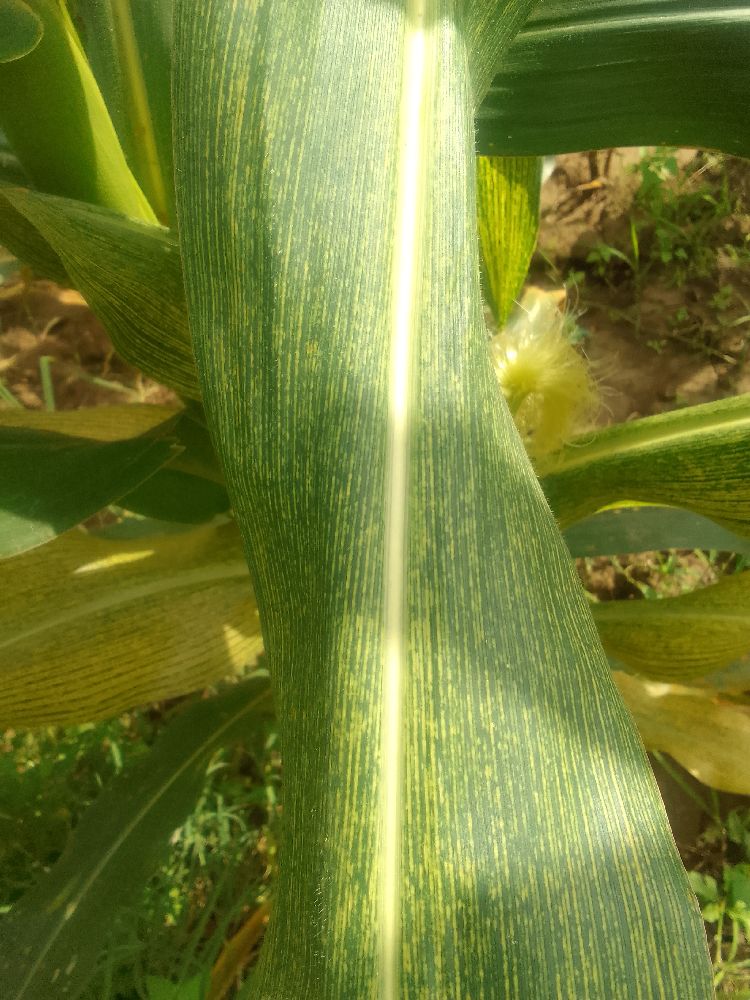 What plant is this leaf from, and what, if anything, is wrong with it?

maize, maize streak virus
